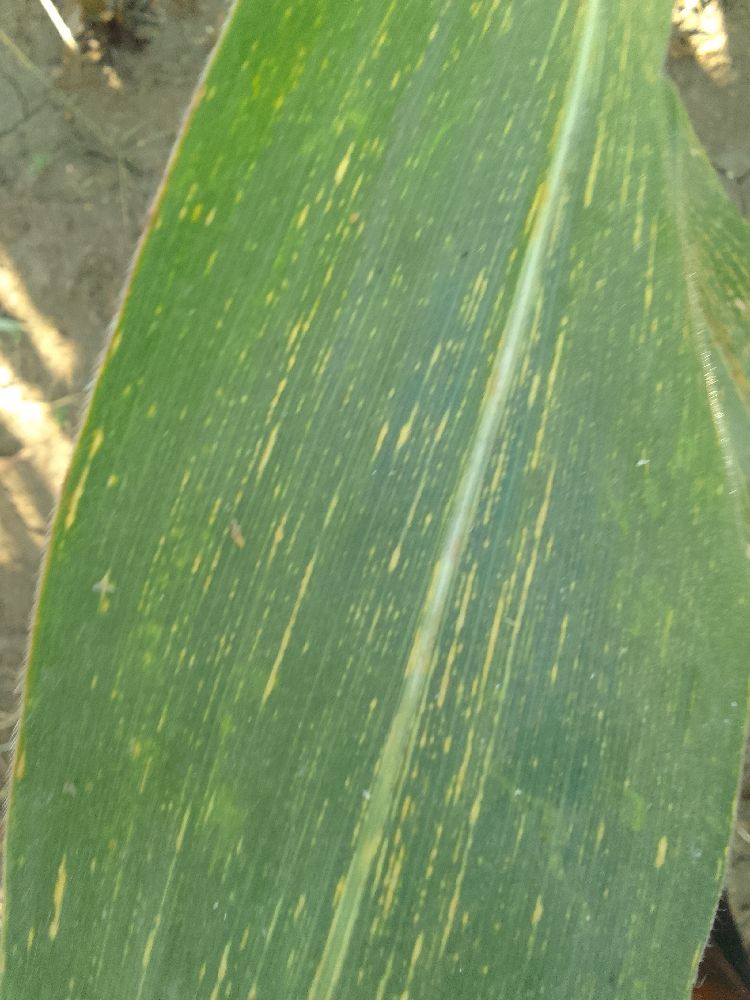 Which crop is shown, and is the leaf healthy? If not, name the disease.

maize, maize streak virus
